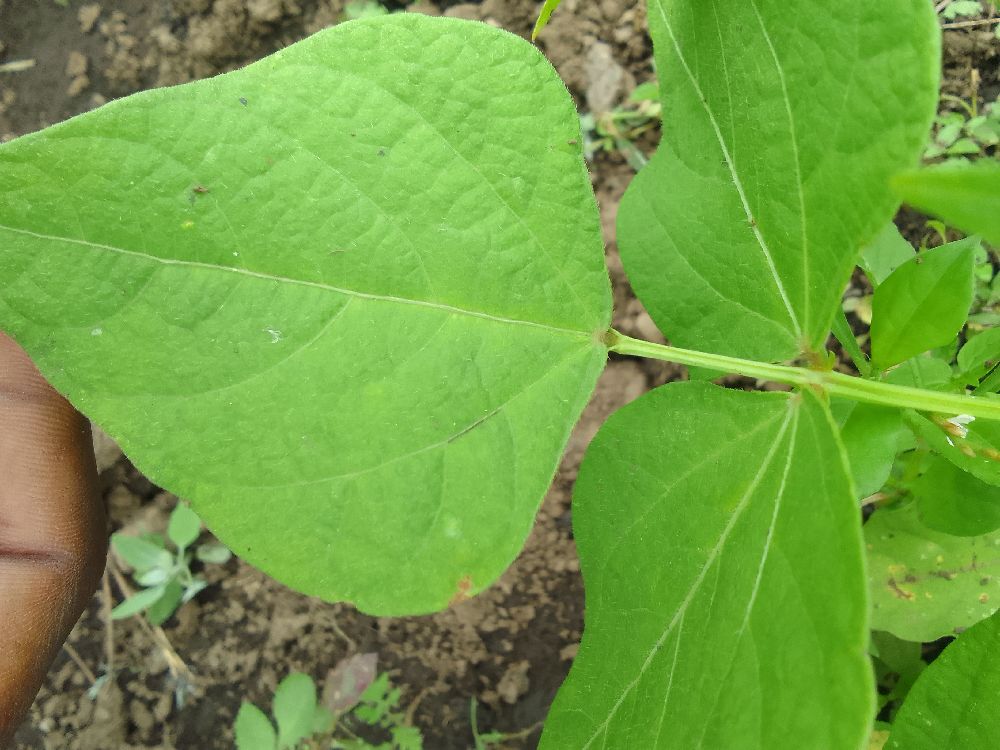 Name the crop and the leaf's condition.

common bean, healthy
